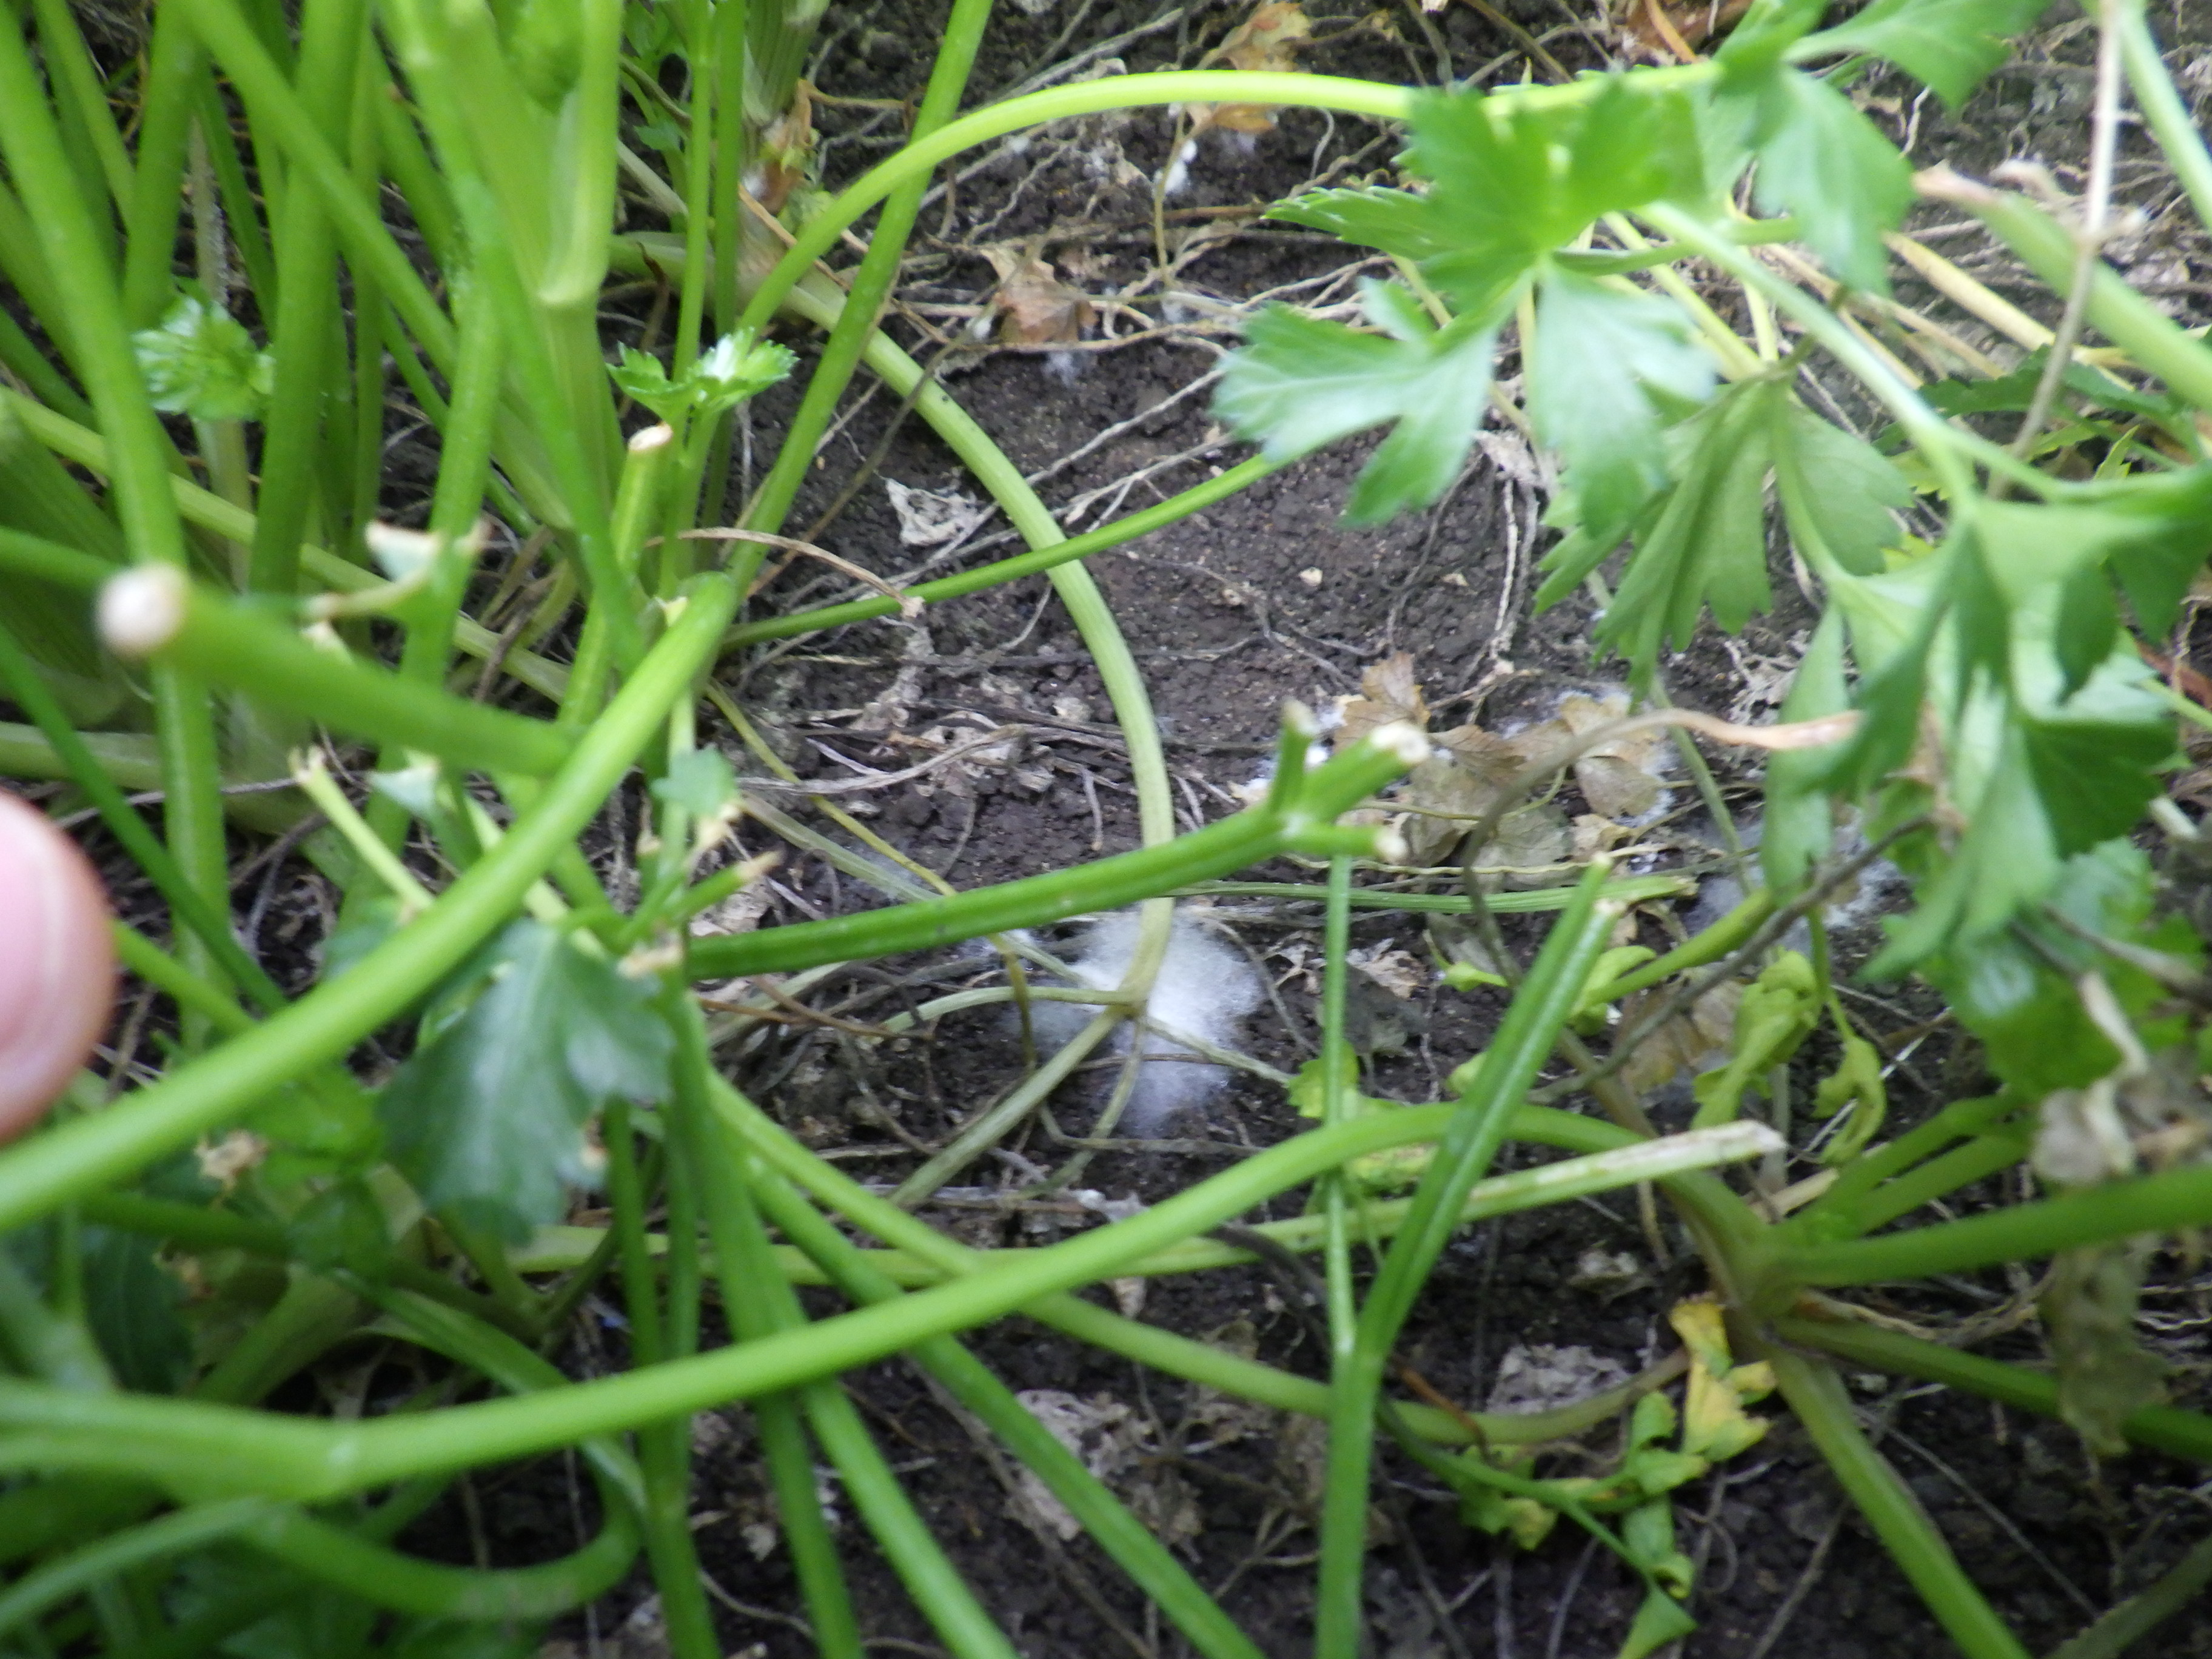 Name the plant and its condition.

parsley, sclerotinia
